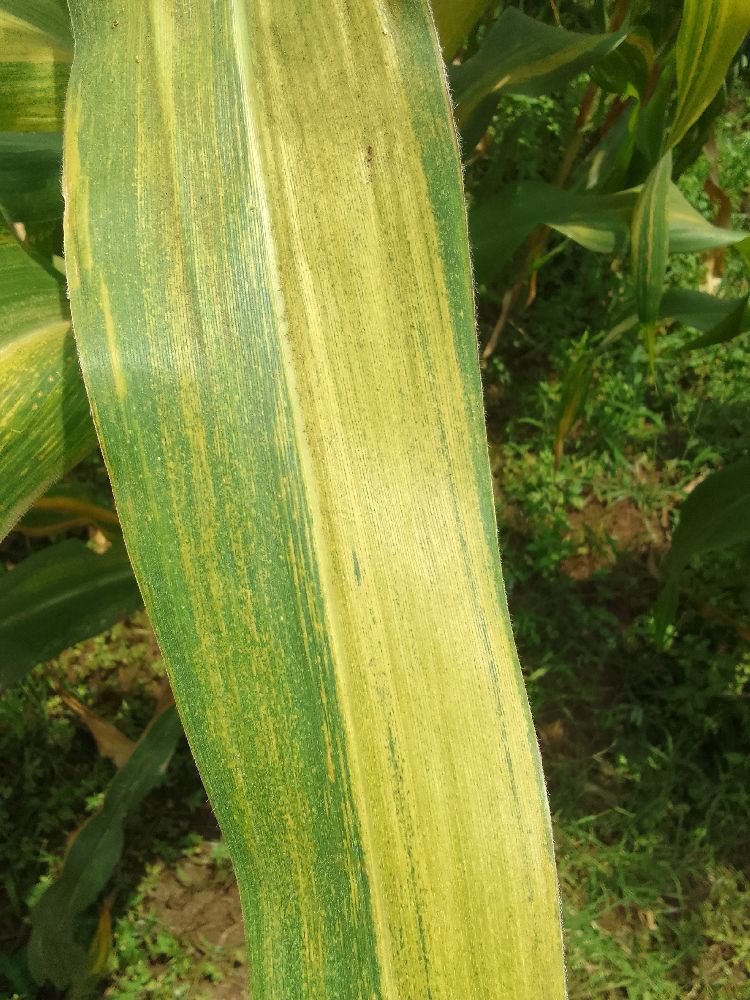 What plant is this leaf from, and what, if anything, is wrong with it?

maize, maize lethal necrosis
